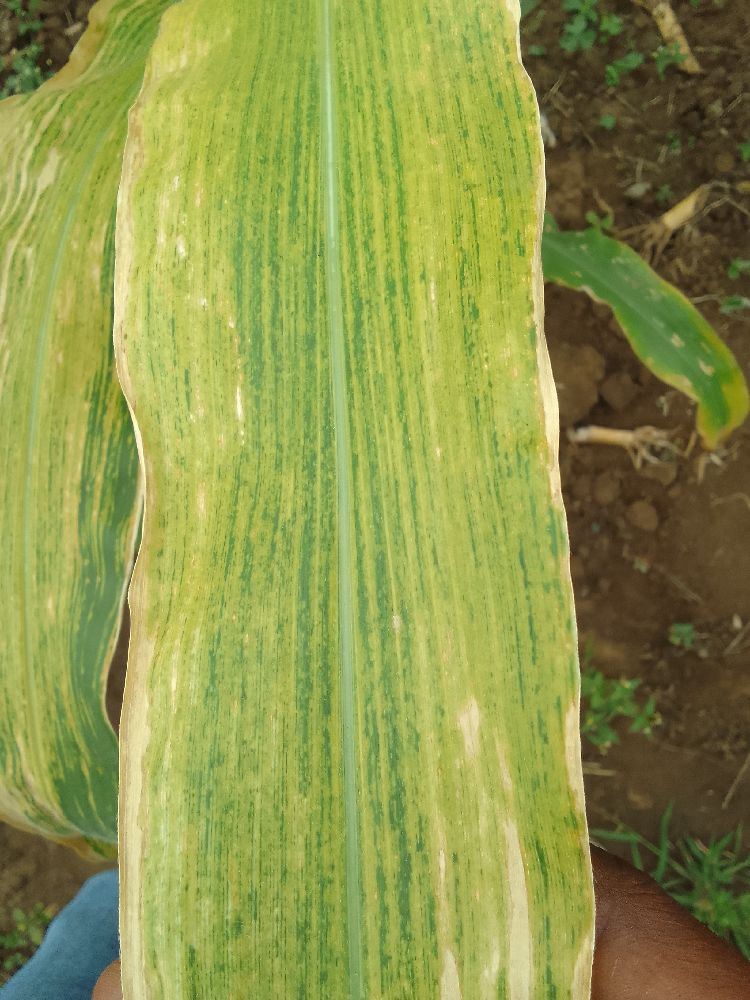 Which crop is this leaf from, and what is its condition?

maize, maize lethal necrosis
